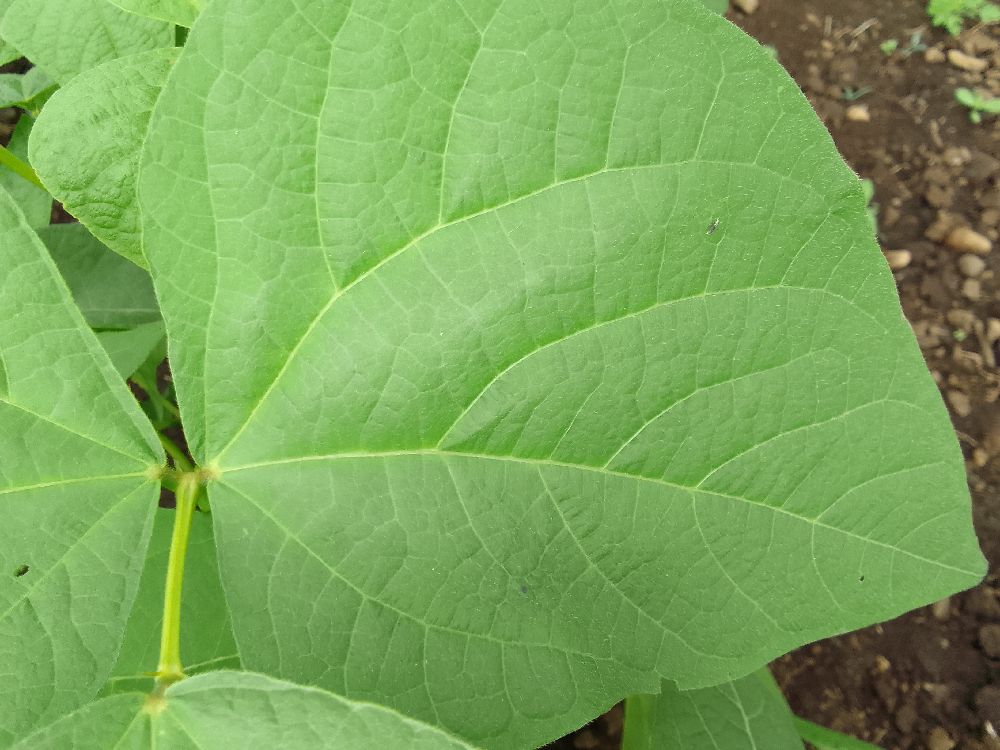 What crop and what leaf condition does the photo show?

common bean, healthy
